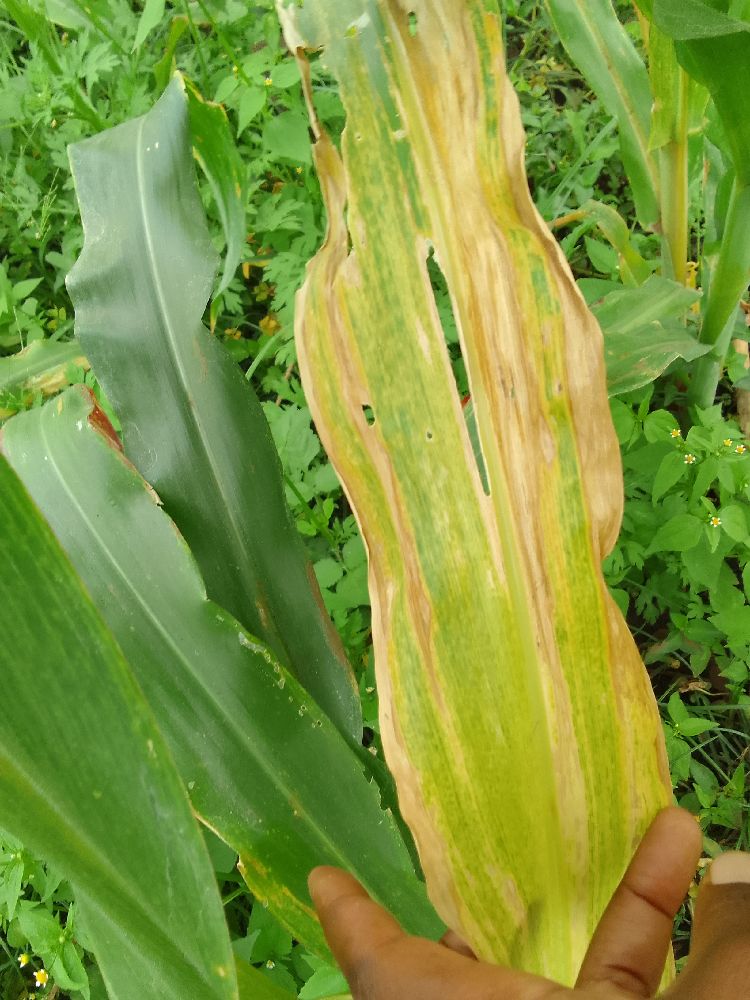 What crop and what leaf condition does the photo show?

maize, maize lethal necrosis
